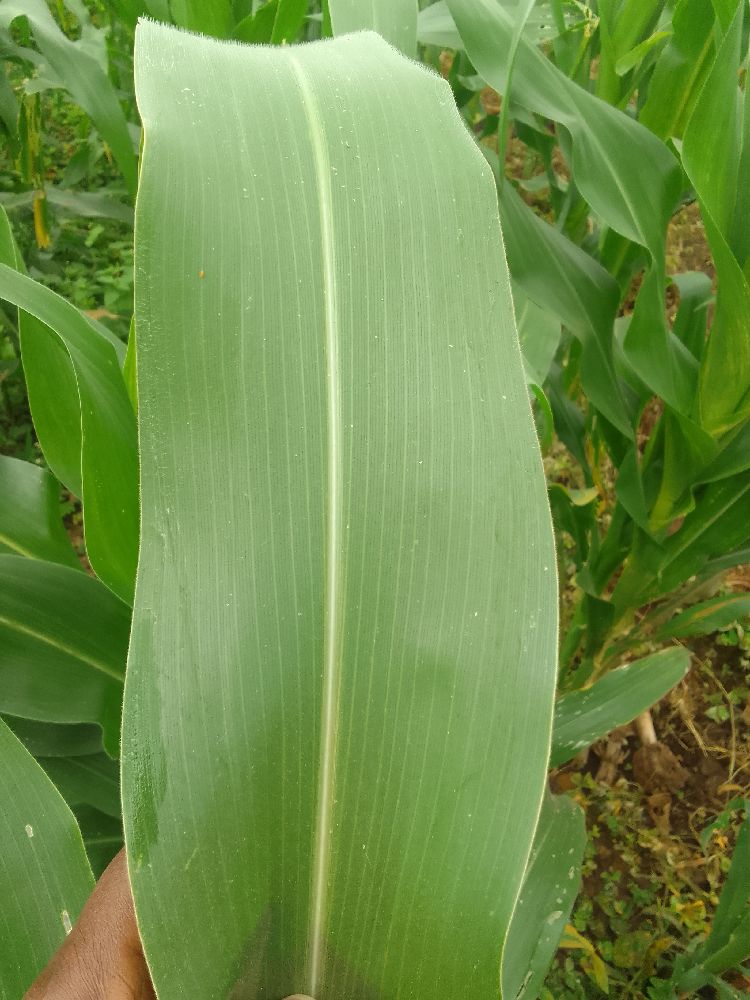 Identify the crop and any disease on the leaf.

maize, healthy
